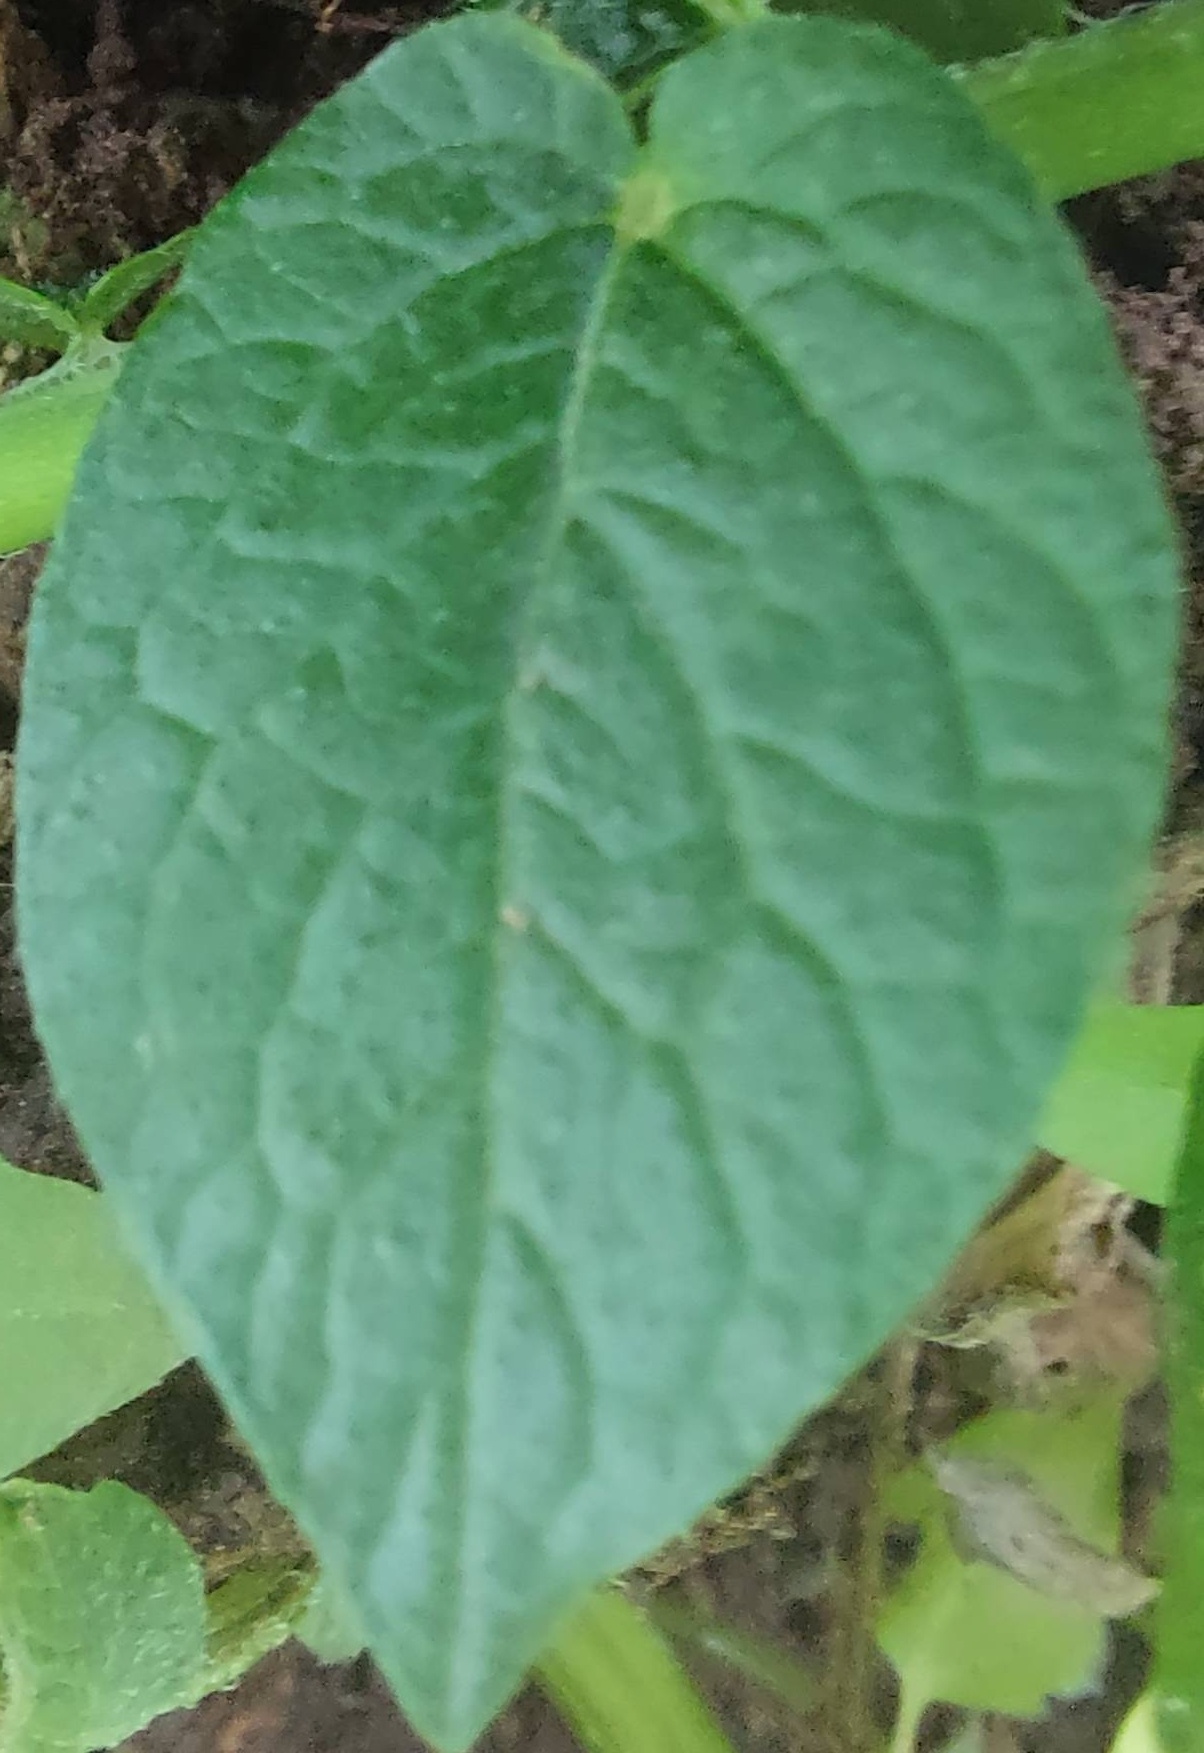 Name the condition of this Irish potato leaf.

healthy
